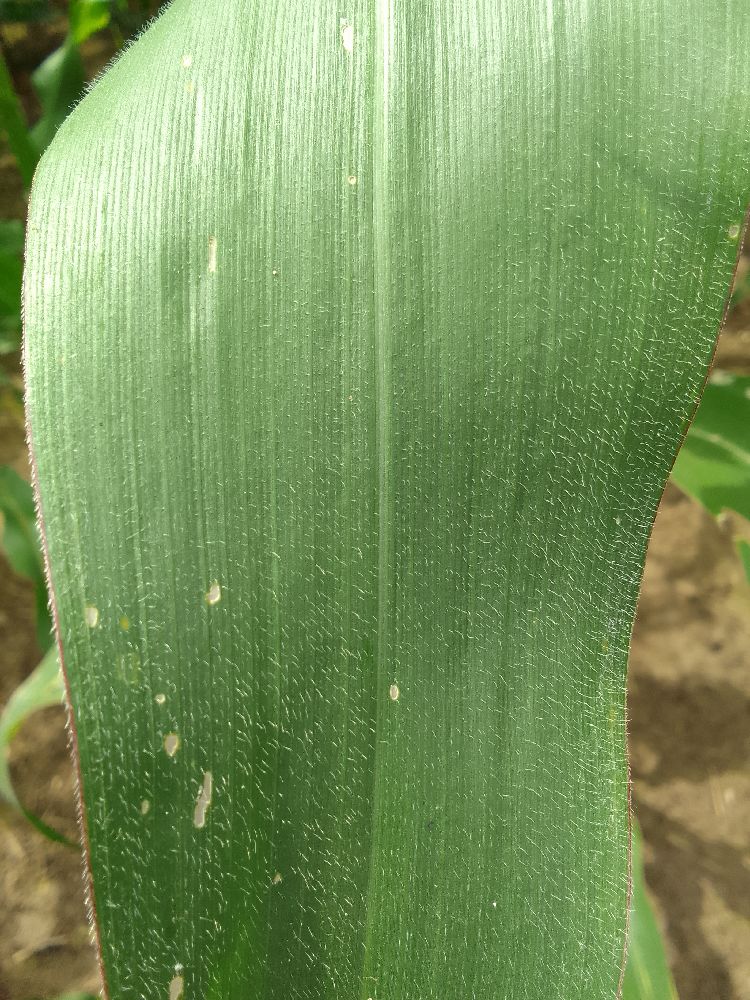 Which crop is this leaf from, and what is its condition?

maize, healthy
